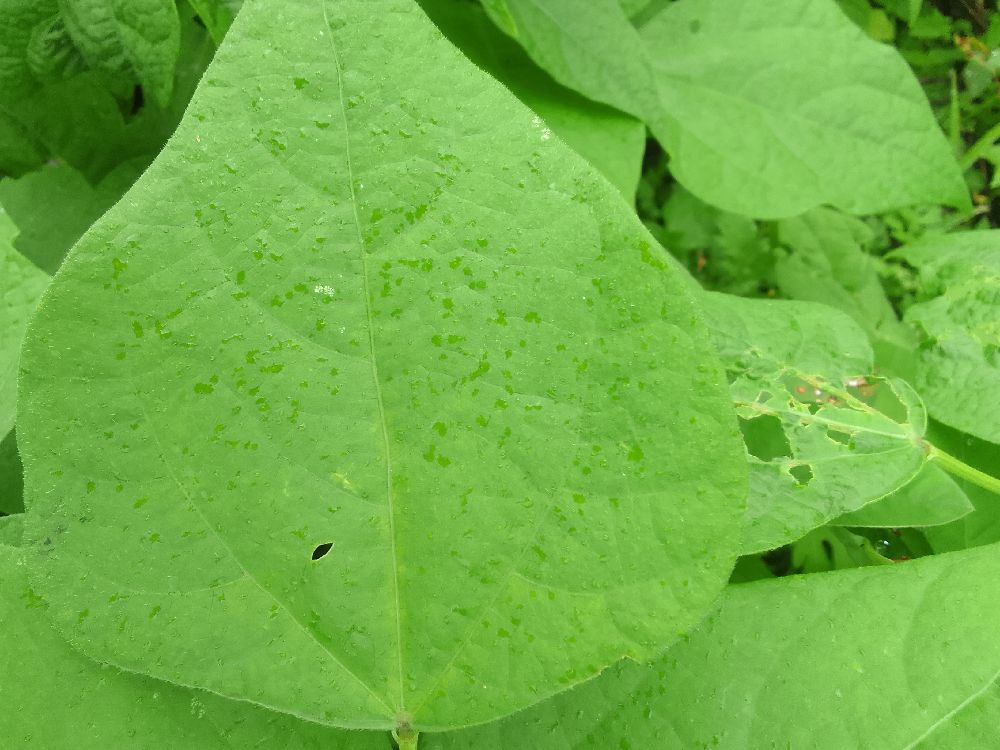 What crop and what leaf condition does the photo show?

common bean, healthy
